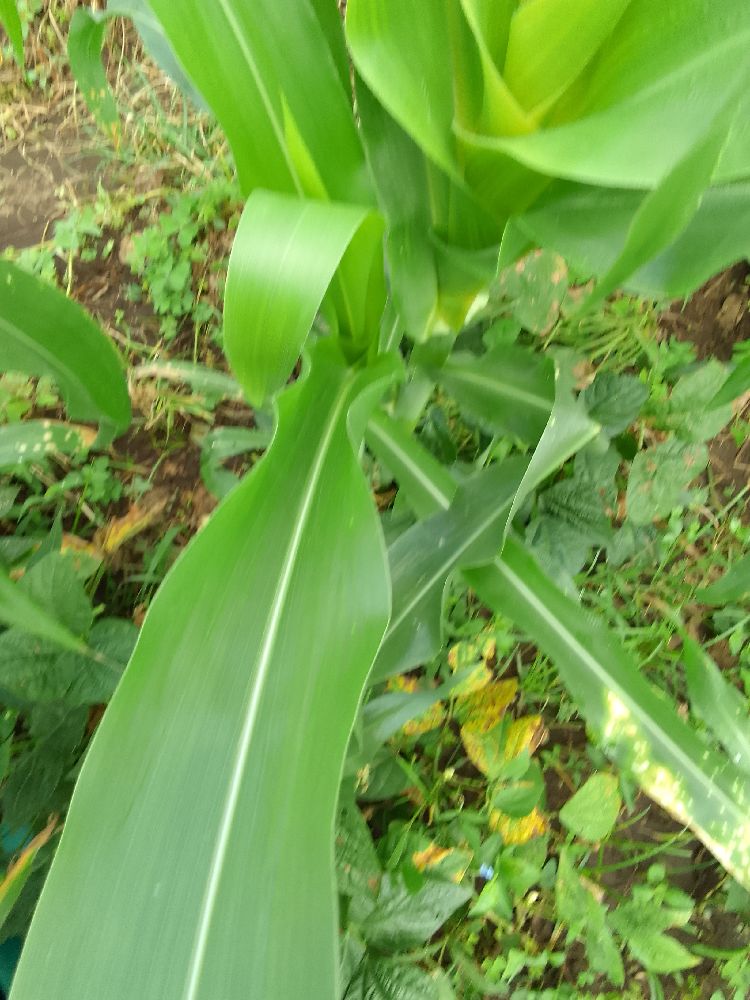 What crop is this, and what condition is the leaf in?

maize, healthy
